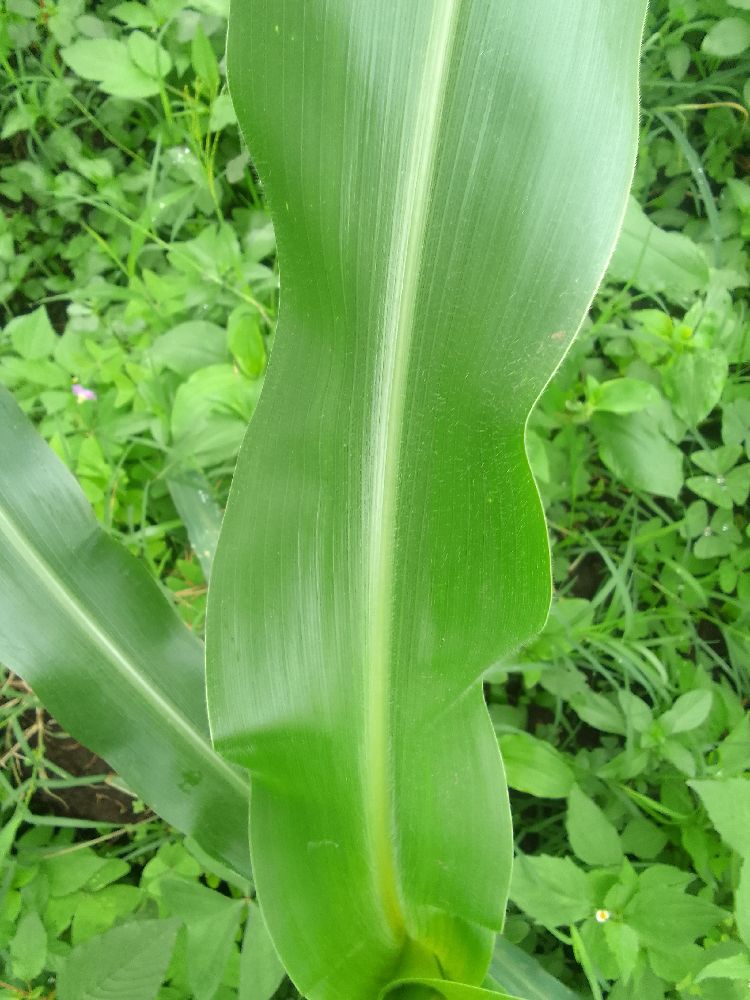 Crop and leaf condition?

maize, healthy
